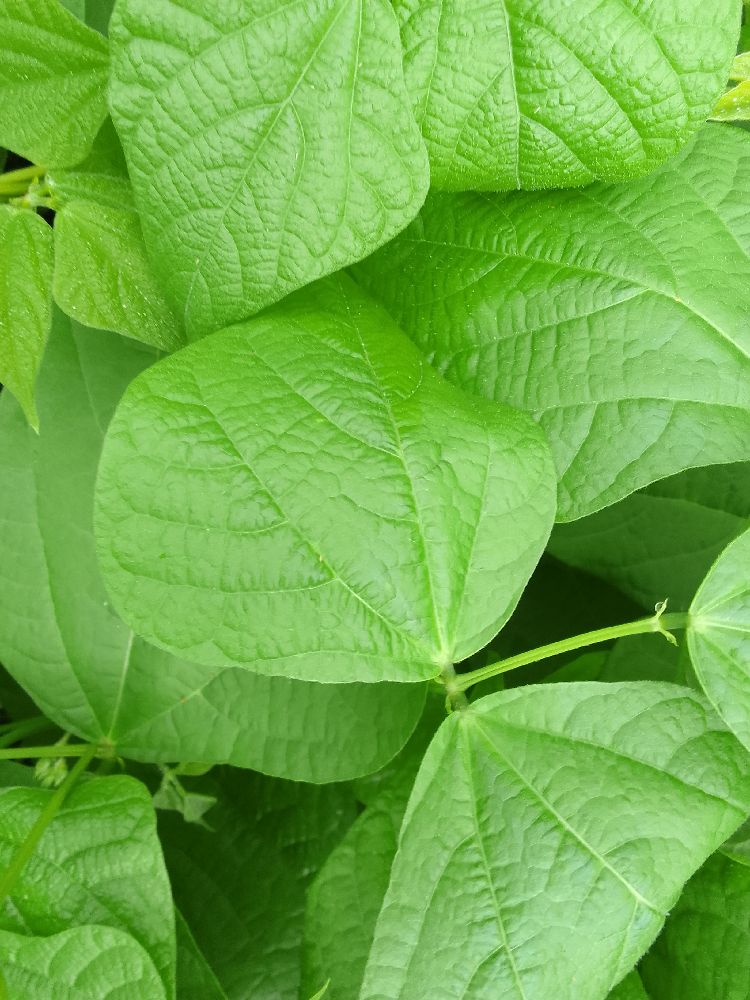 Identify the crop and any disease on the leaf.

common bean, healthy
